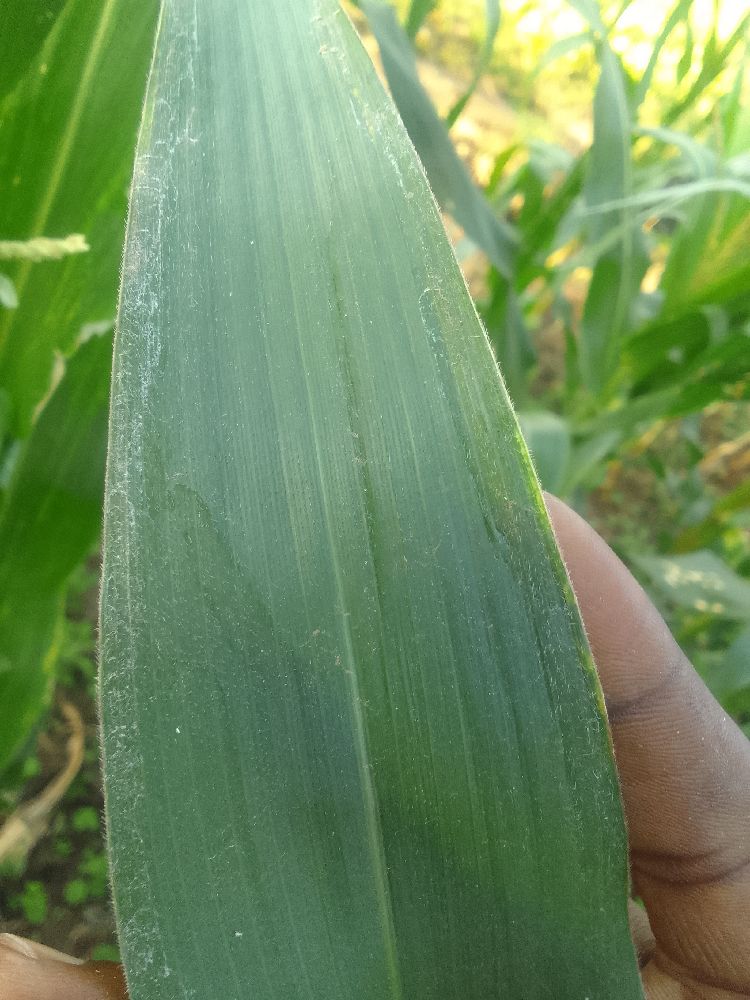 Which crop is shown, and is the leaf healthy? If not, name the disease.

maize, healthy
